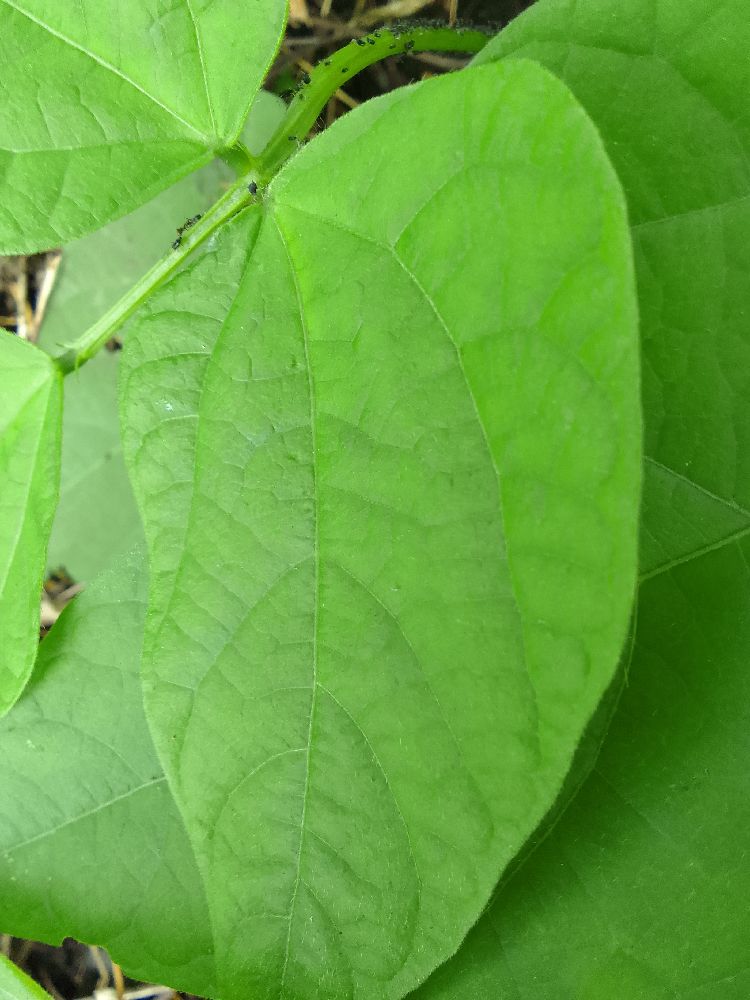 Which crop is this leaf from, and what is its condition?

common bean, healthy
